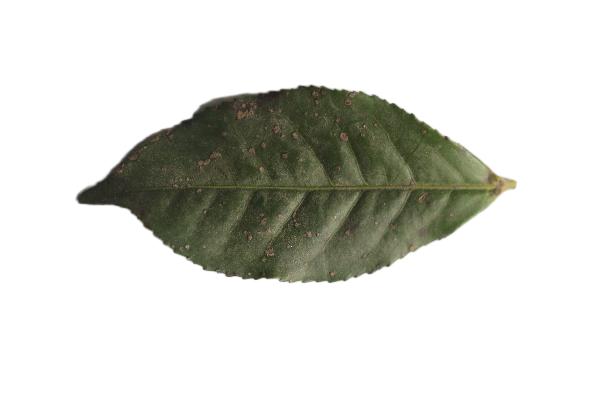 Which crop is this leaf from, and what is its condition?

tea, algal leaf
